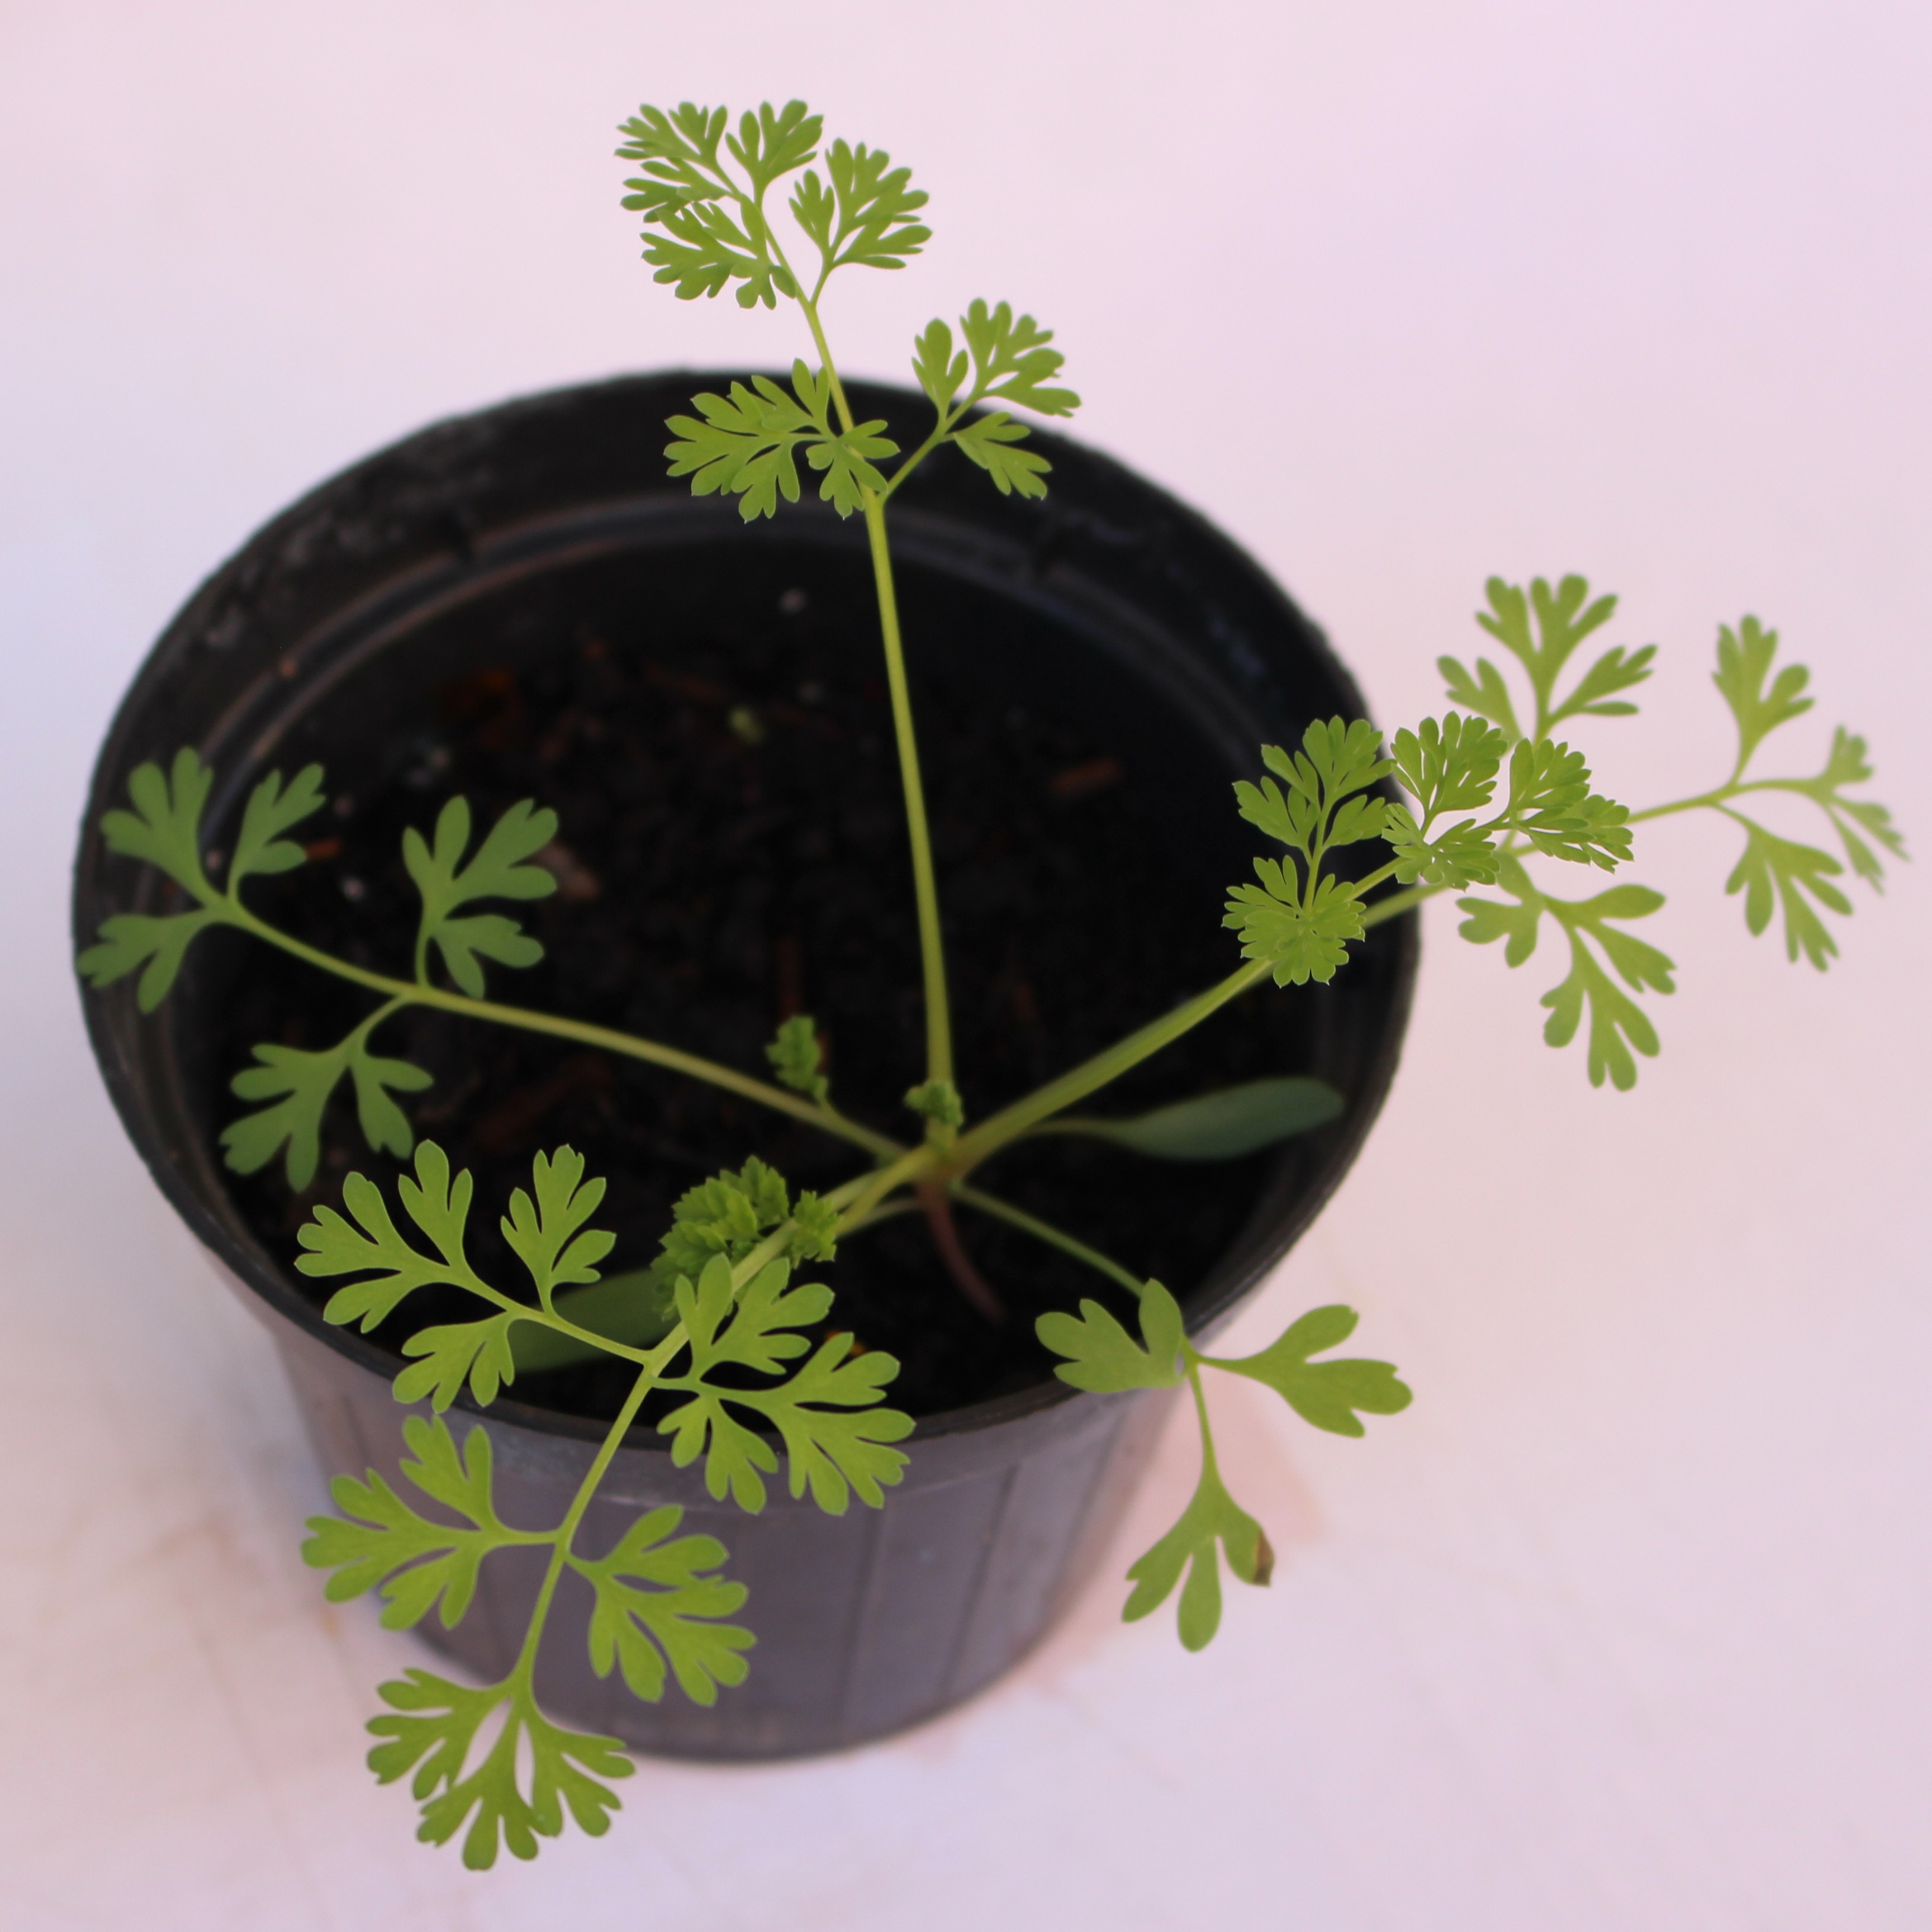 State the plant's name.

Fumaria officinalis
